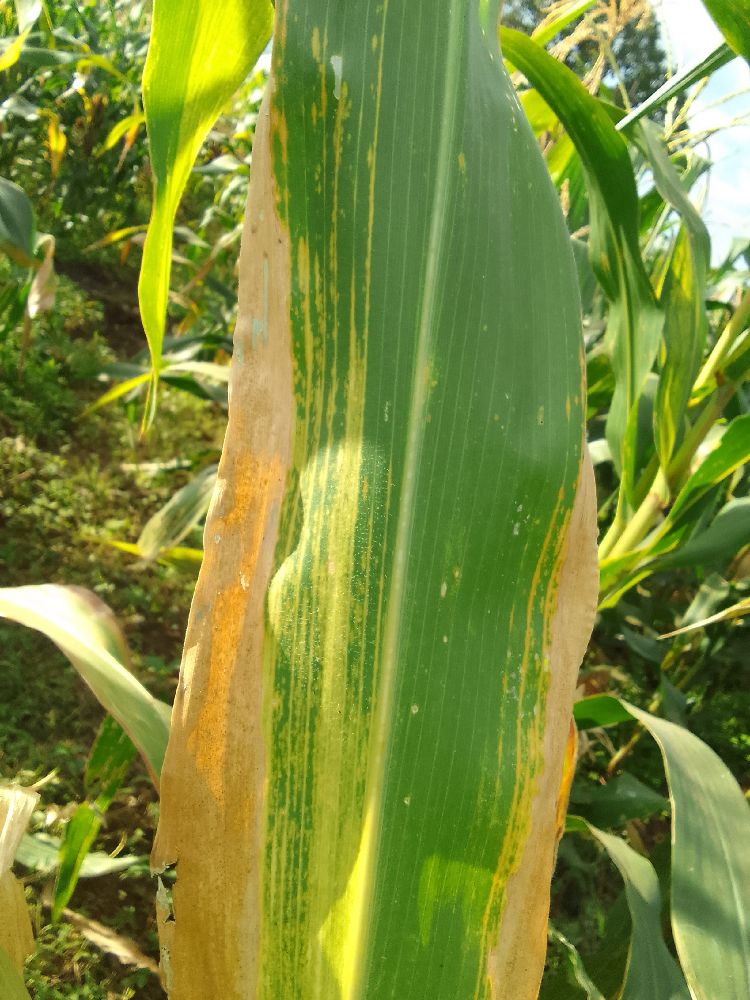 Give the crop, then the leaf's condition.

maize, maize lethal necrosis
